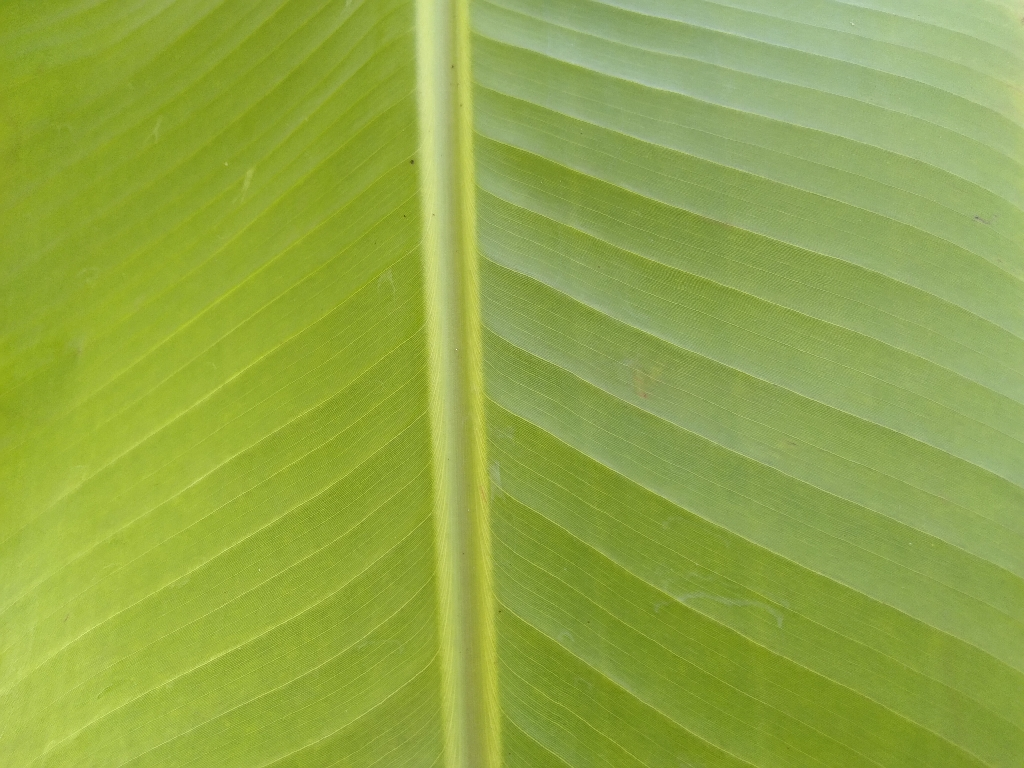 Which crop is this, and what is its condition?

banana, healthy
